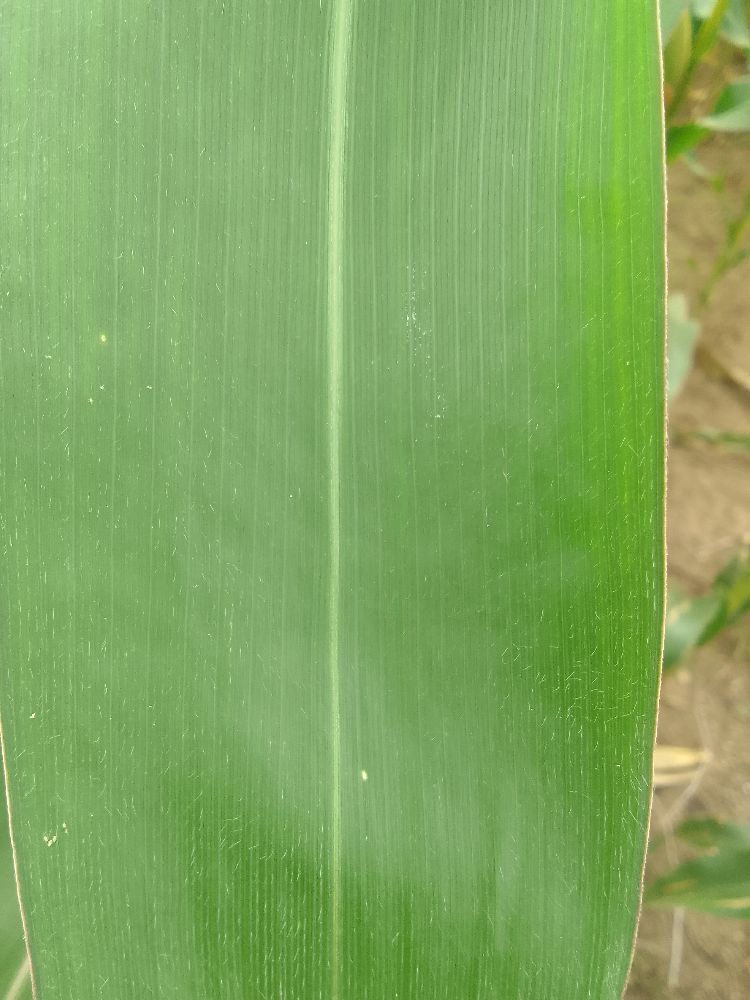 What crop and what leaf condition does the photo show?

maize, healthy
